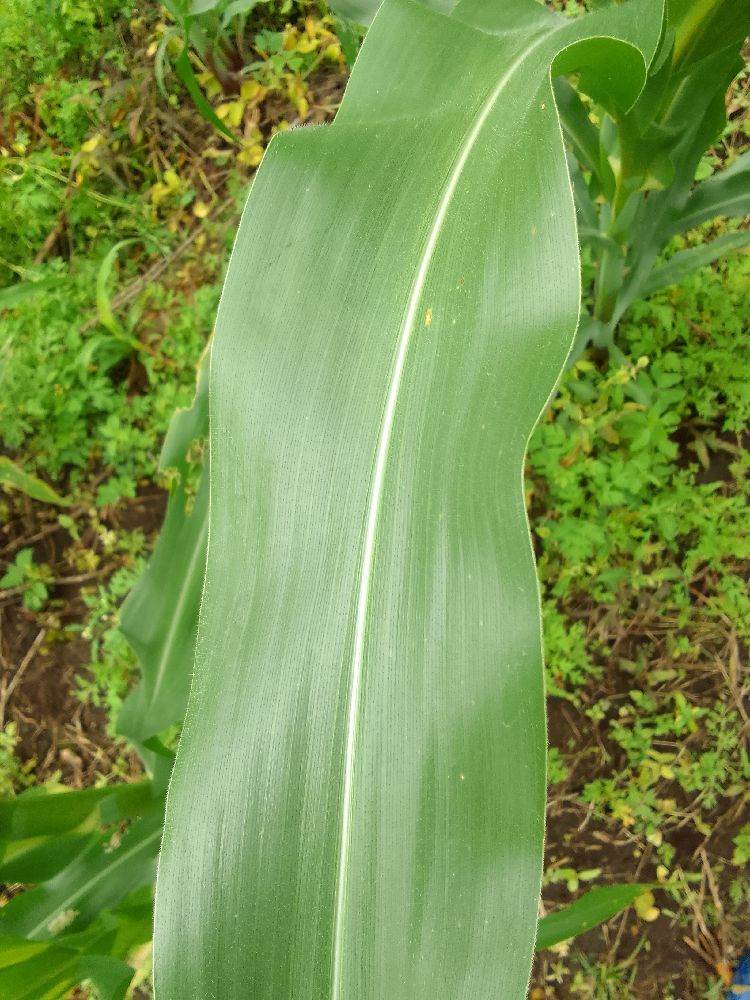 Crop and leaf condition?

maize, healthy
